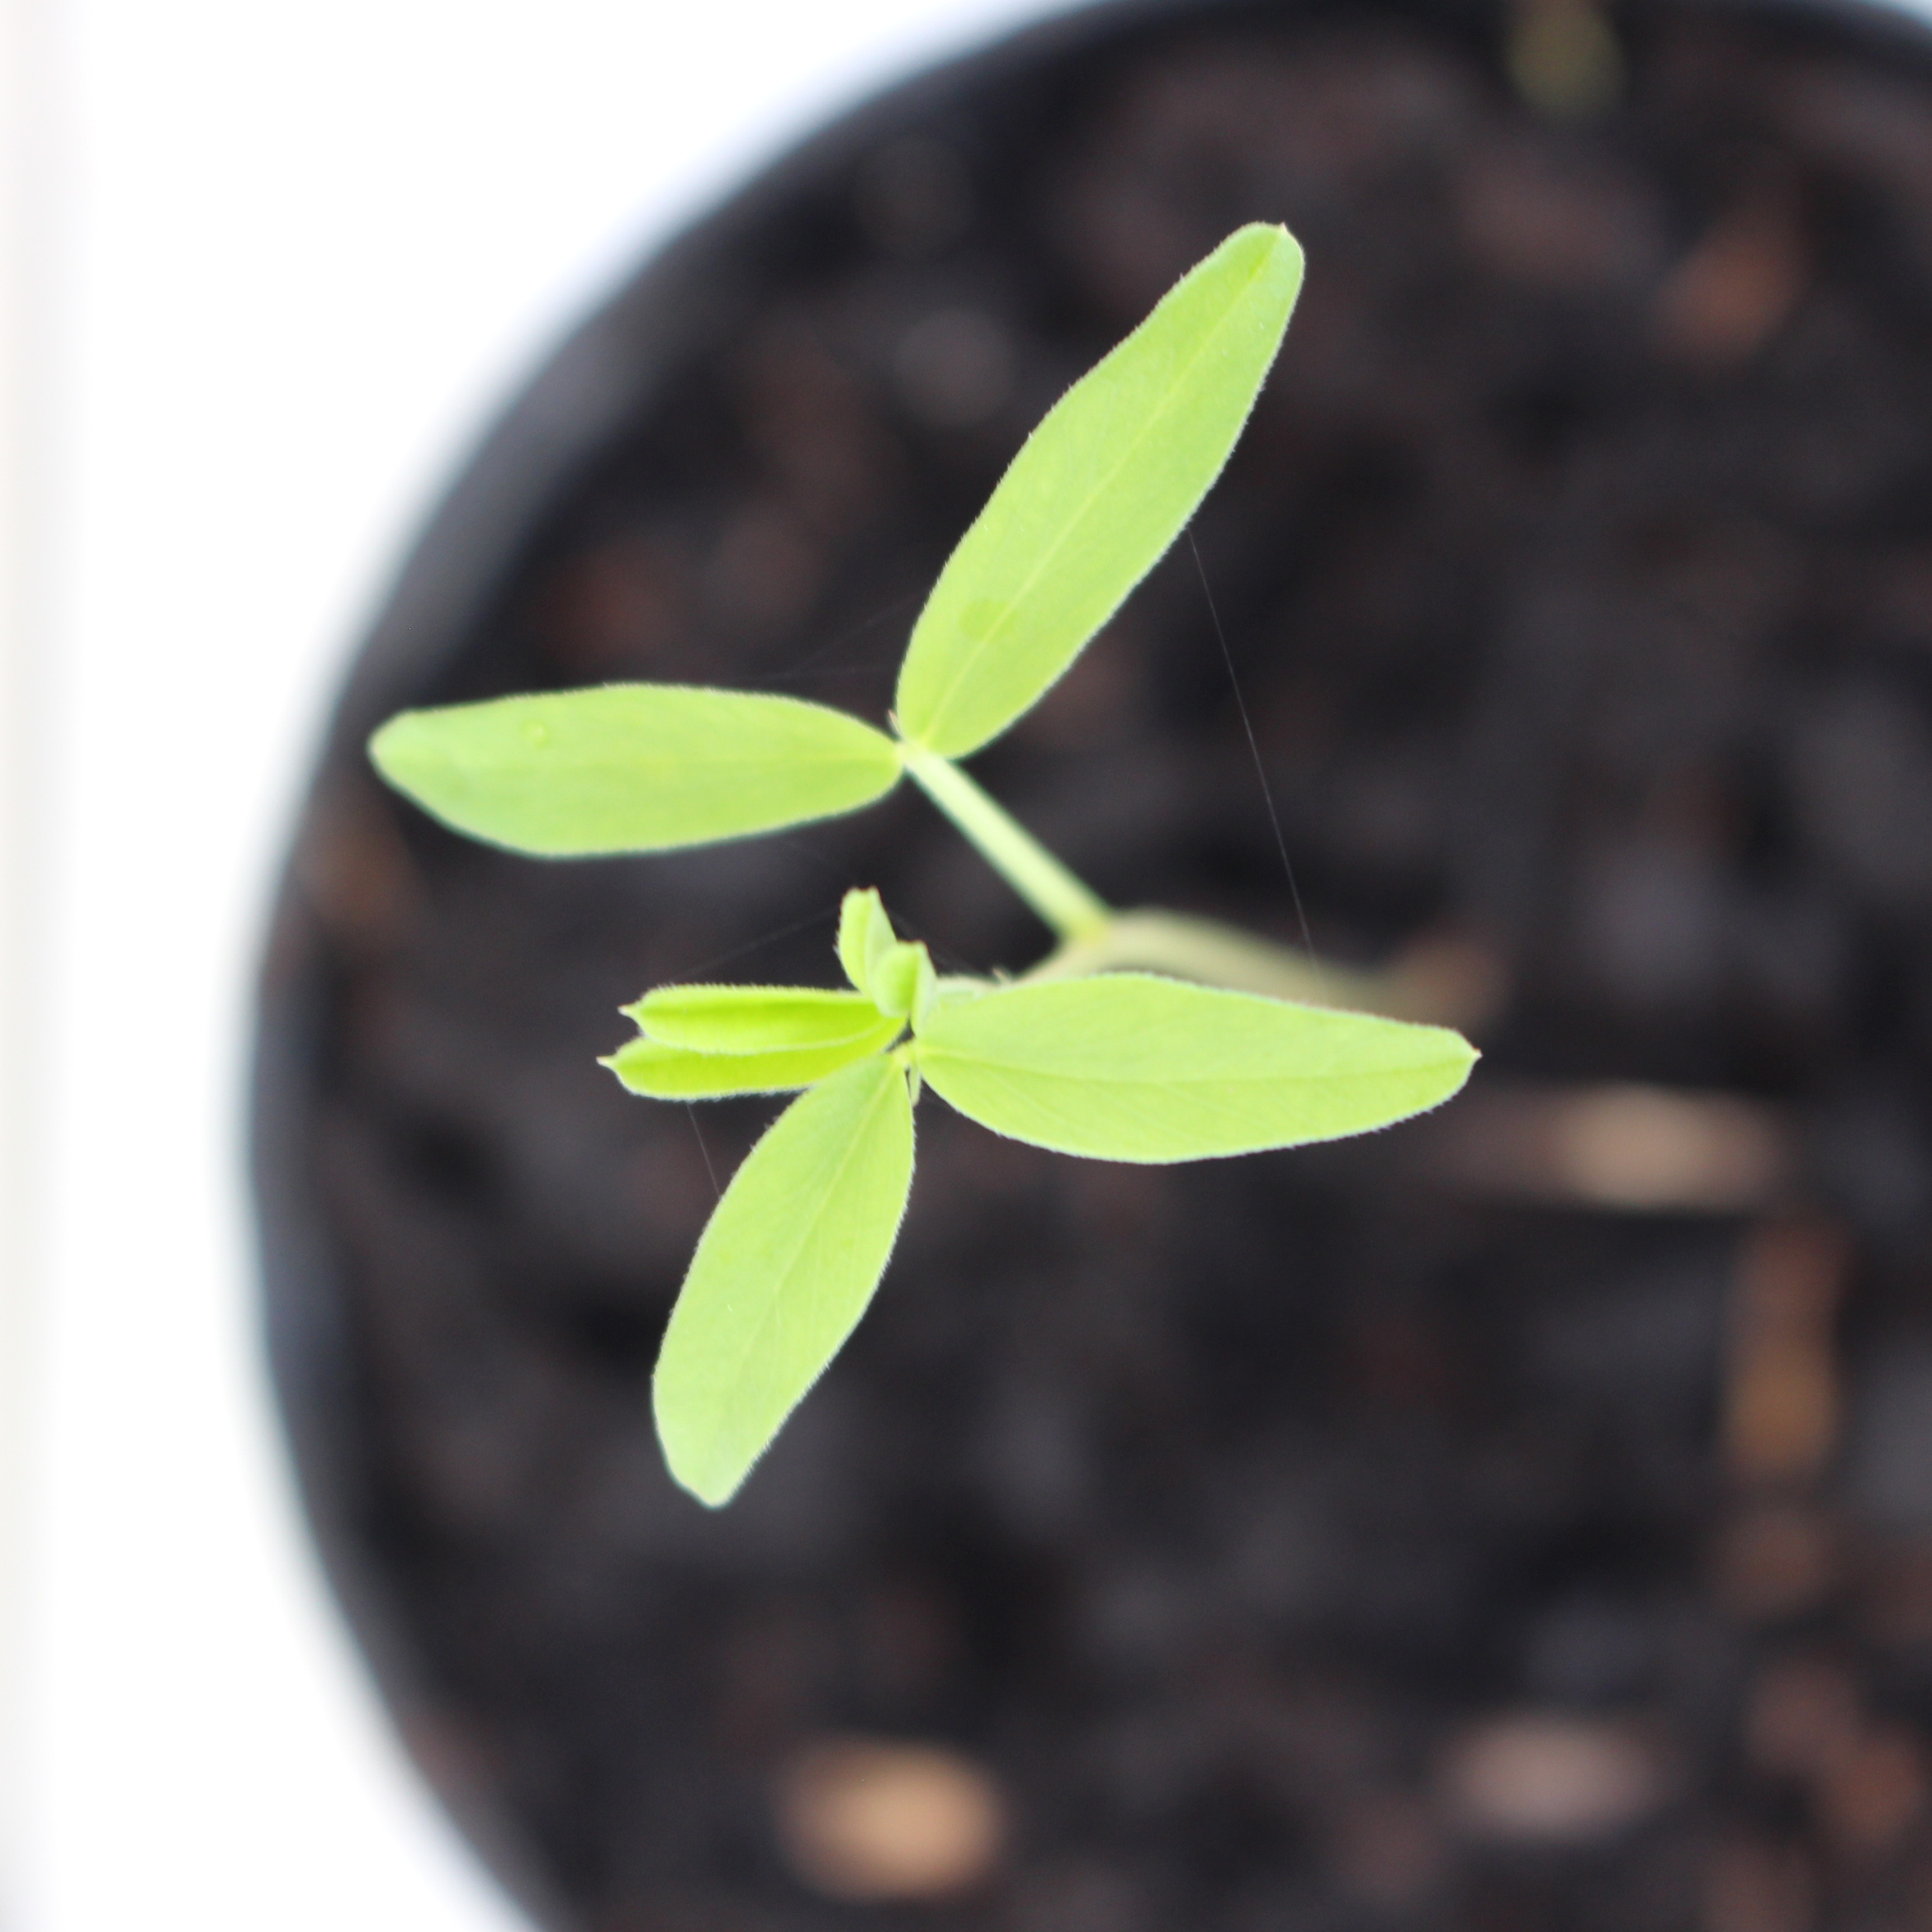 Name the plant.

Vicia sativa
